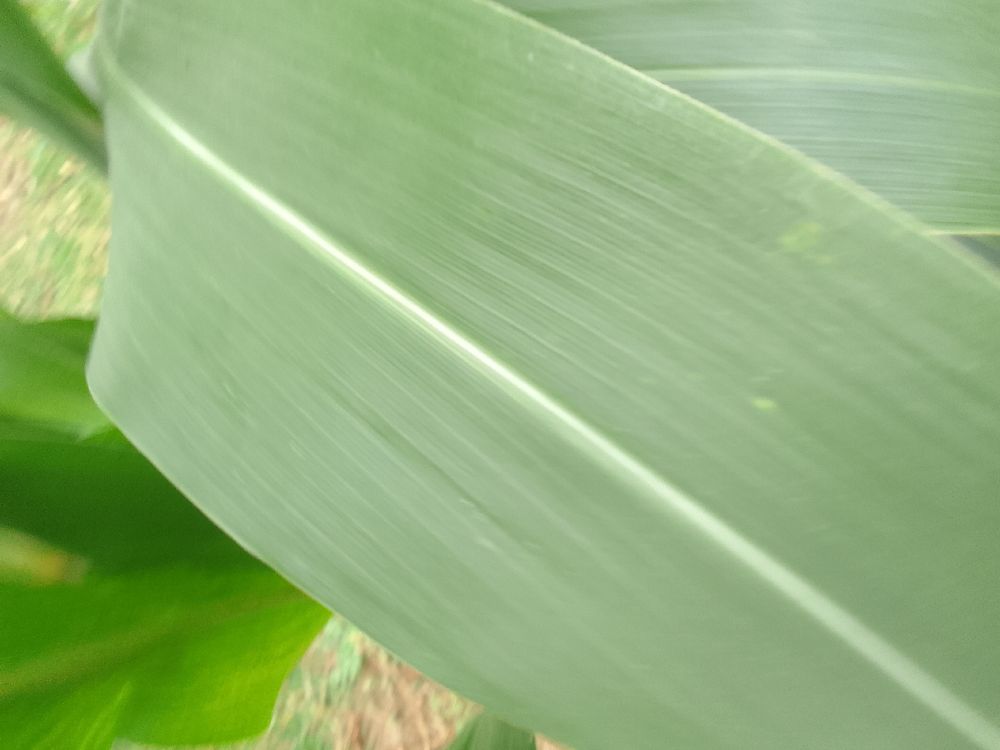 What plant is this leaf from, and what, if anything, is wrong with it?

maize, healthy
